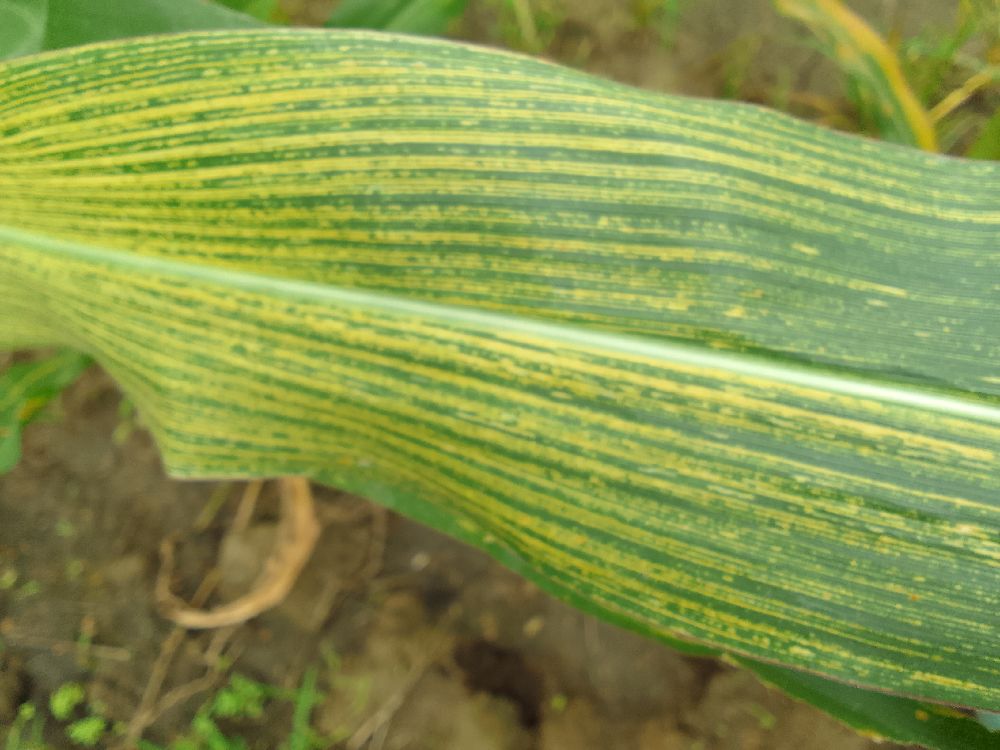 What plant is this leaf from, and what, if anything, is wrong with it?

maize, maize streak virus
